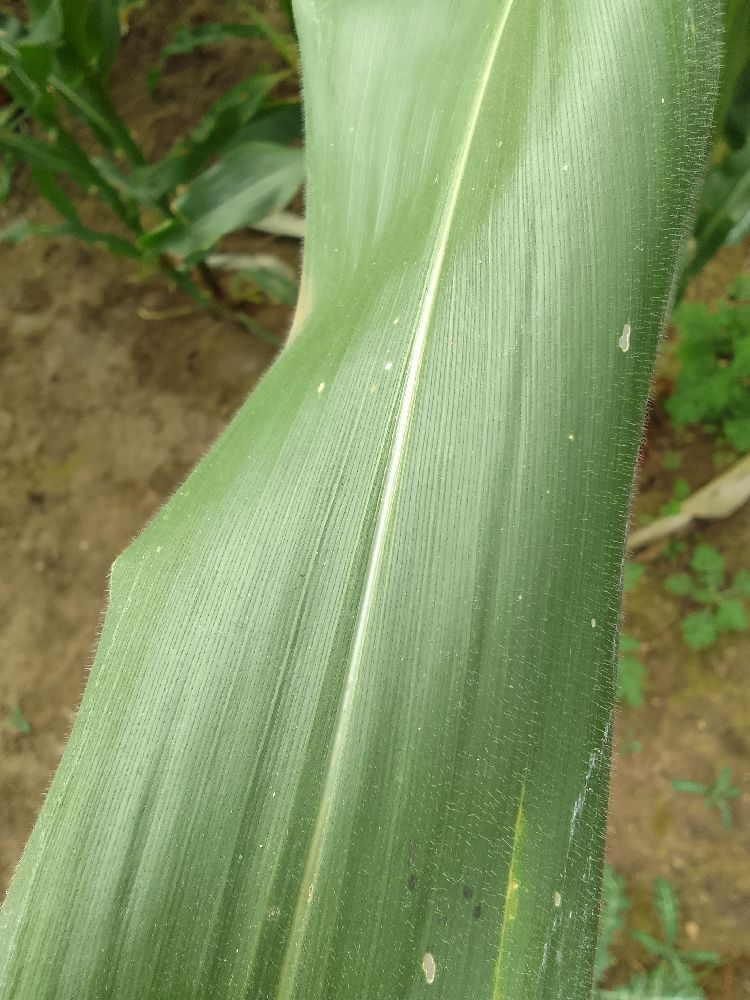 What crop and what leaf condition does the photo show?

maize, healthy
